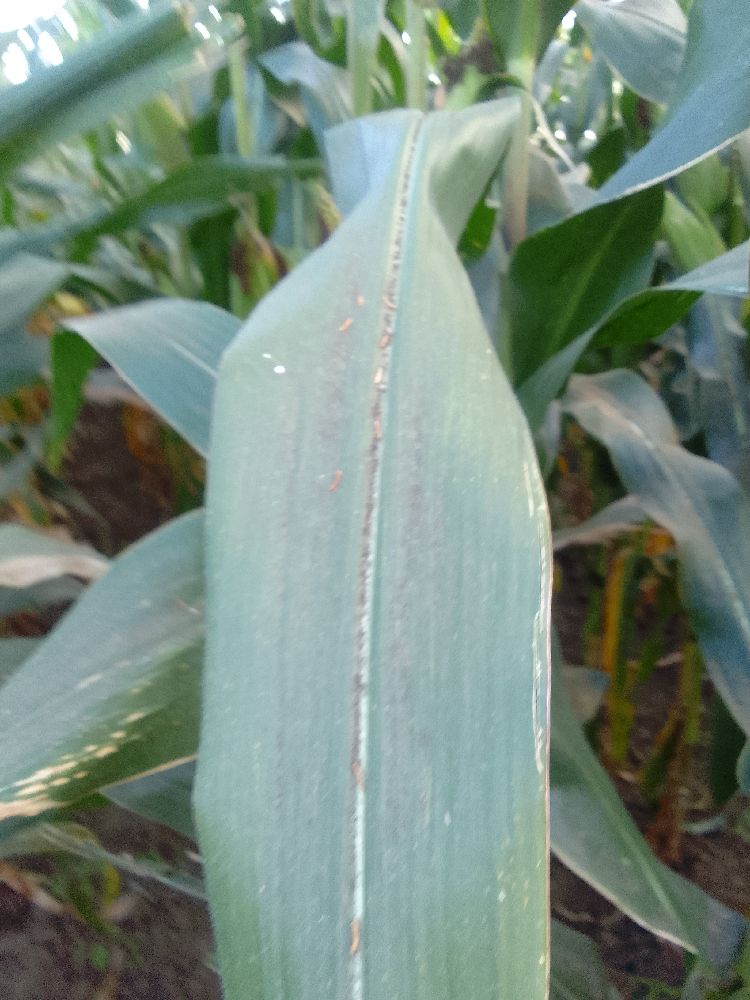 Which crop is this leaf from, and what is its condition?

maize, healthy
